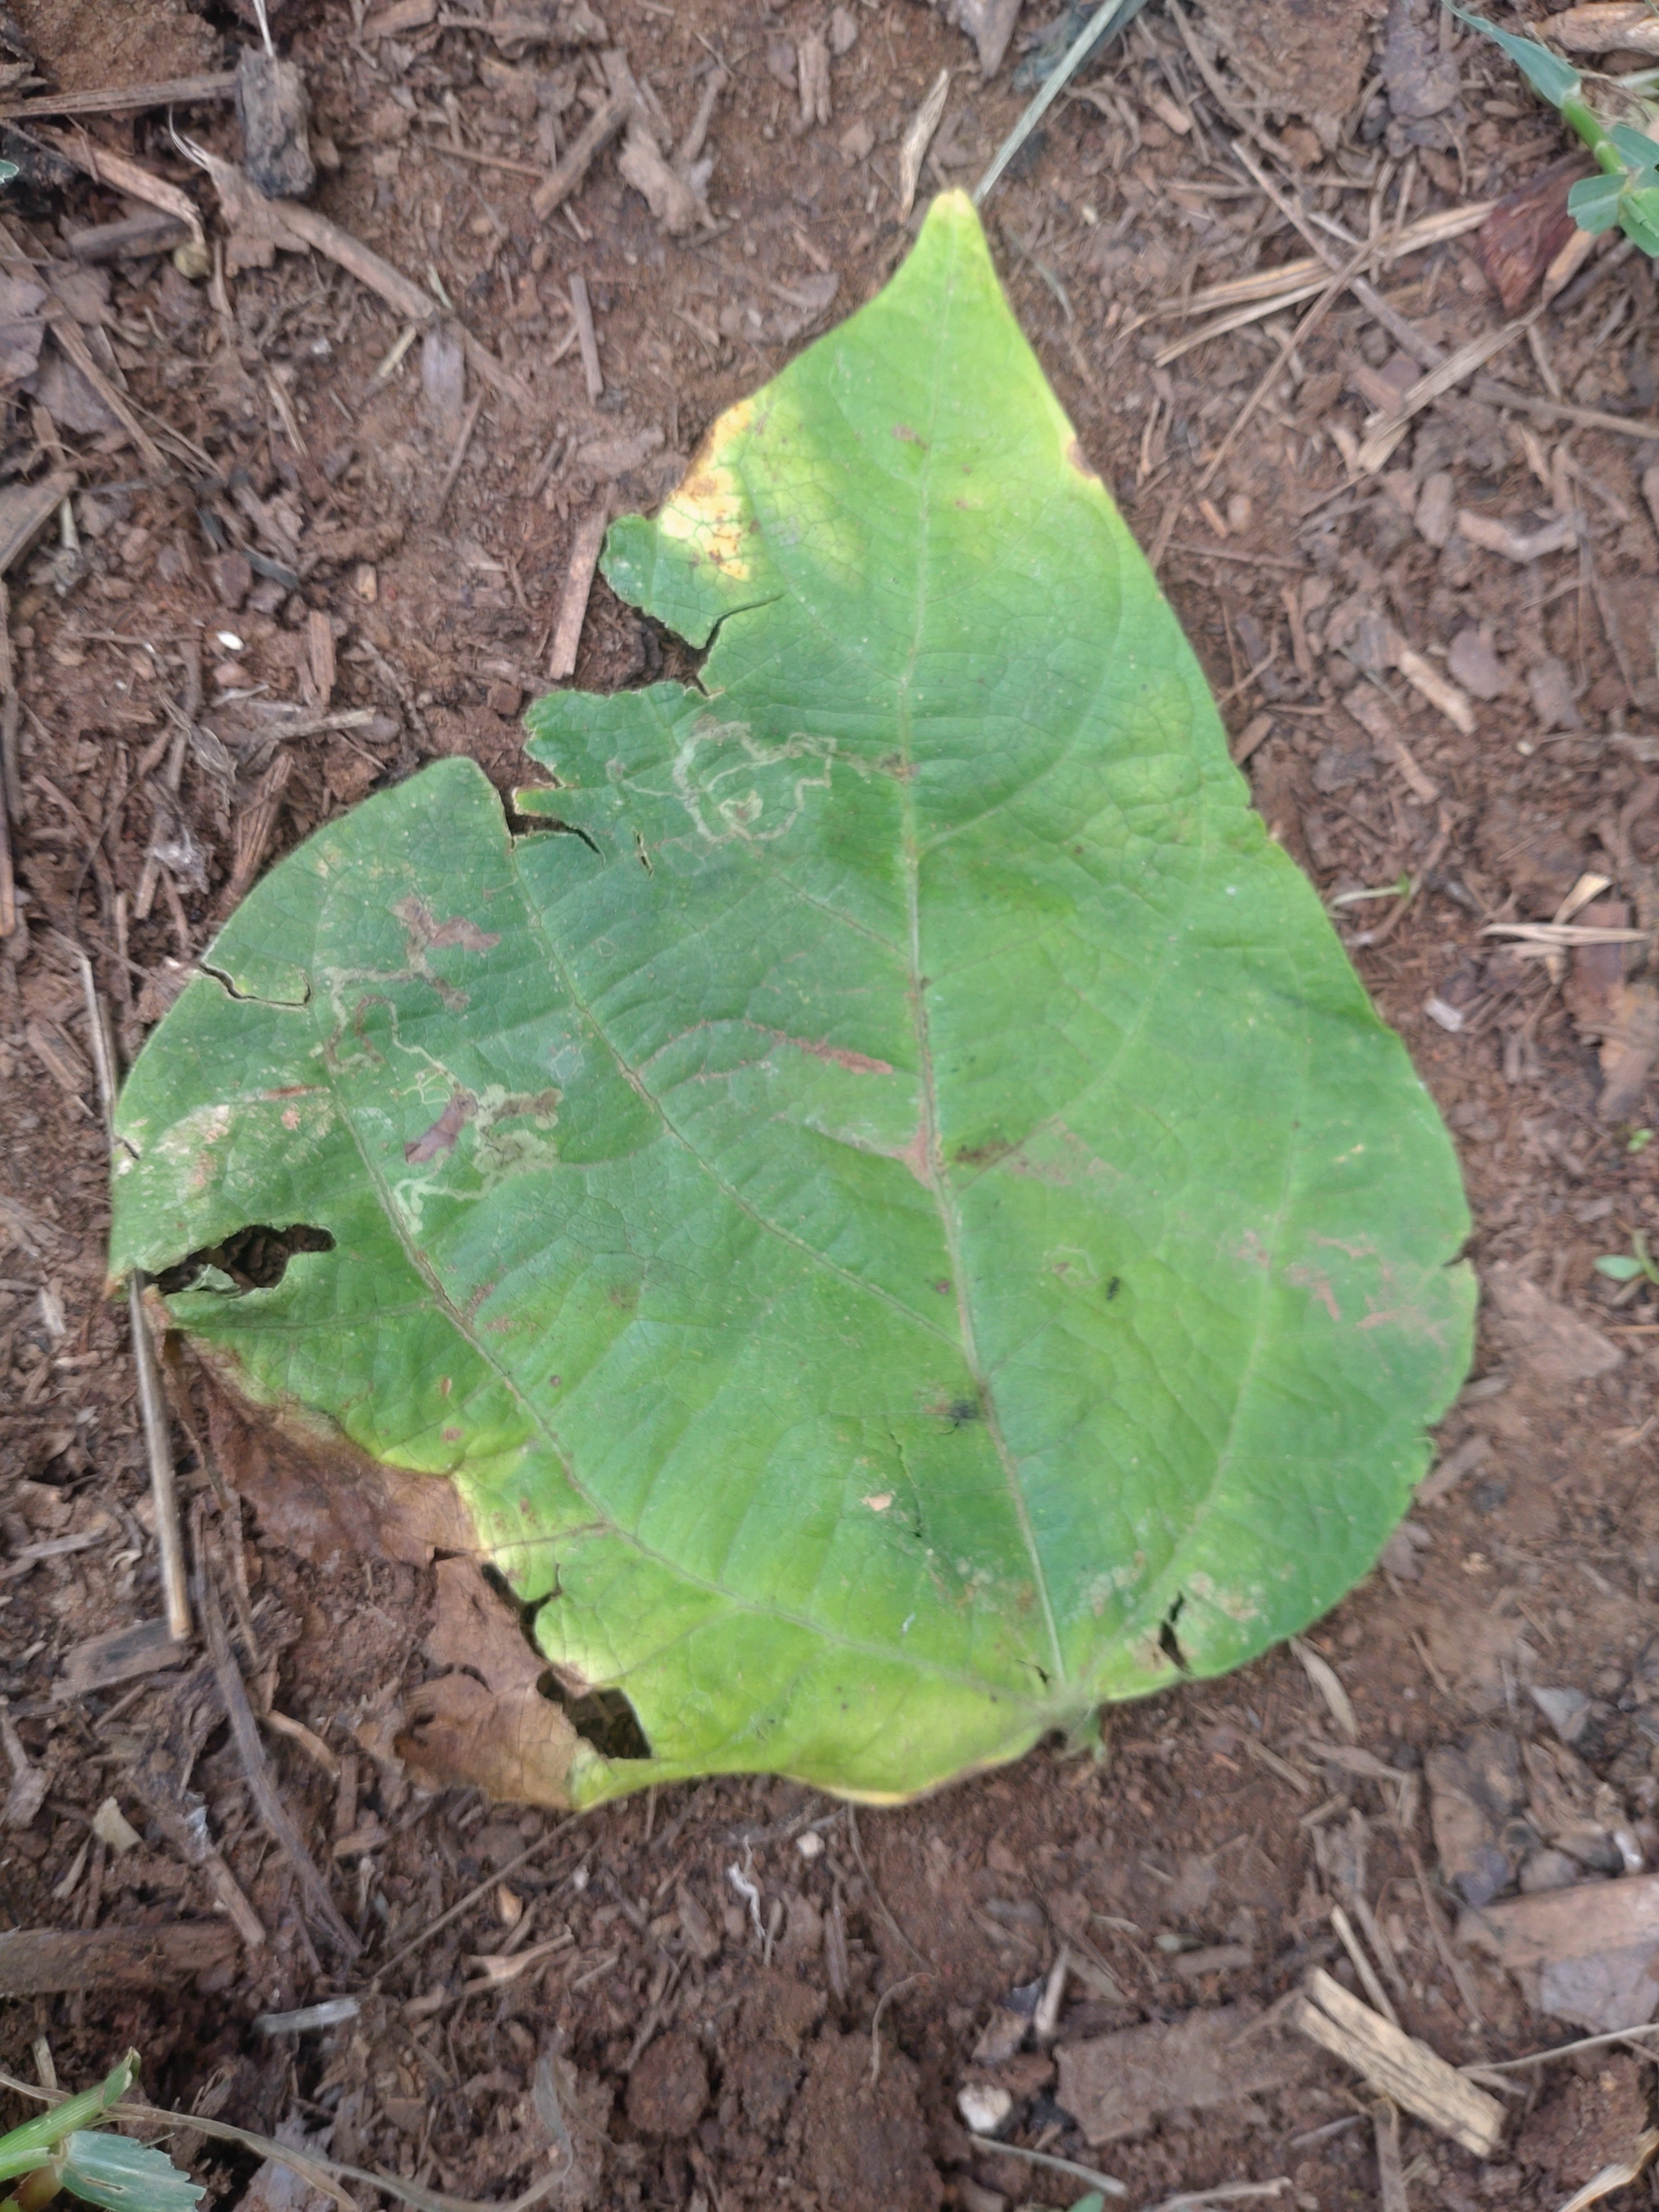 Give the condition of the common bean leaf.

anthracnose
